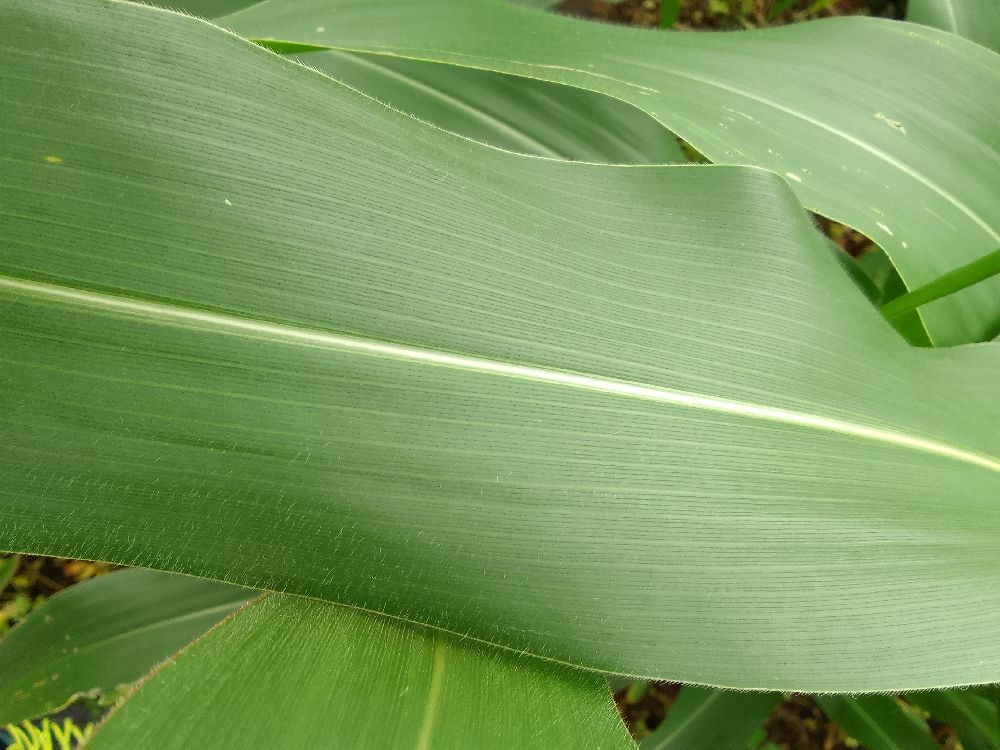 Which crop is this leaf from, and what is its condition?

maize, healthy
